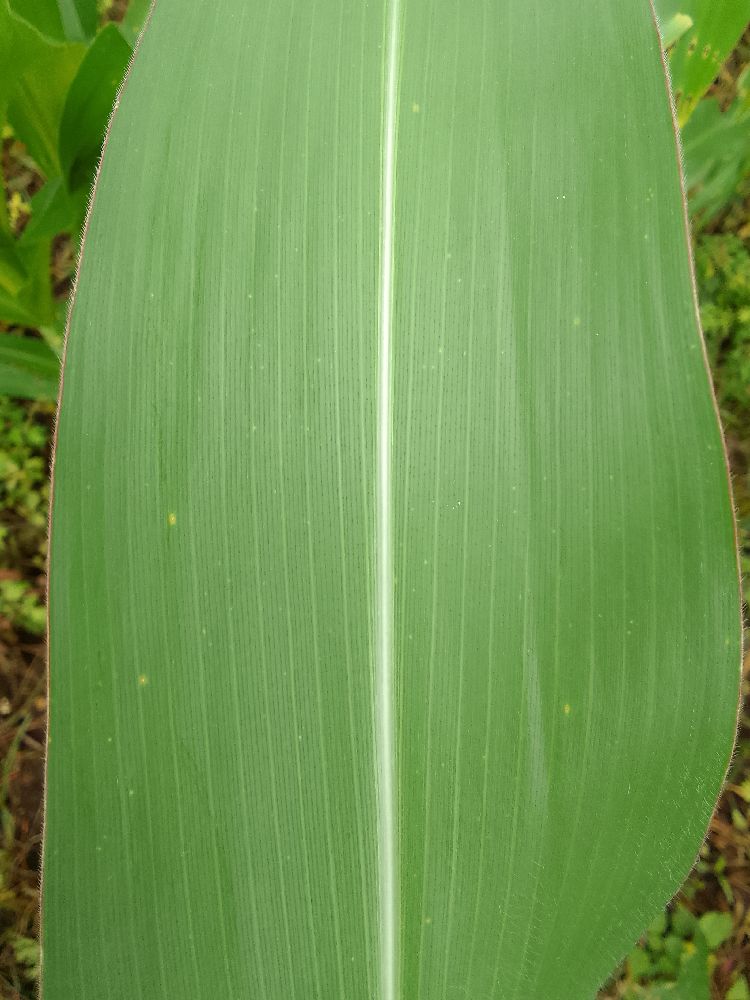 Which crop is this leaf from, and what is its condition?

maize, healthy
